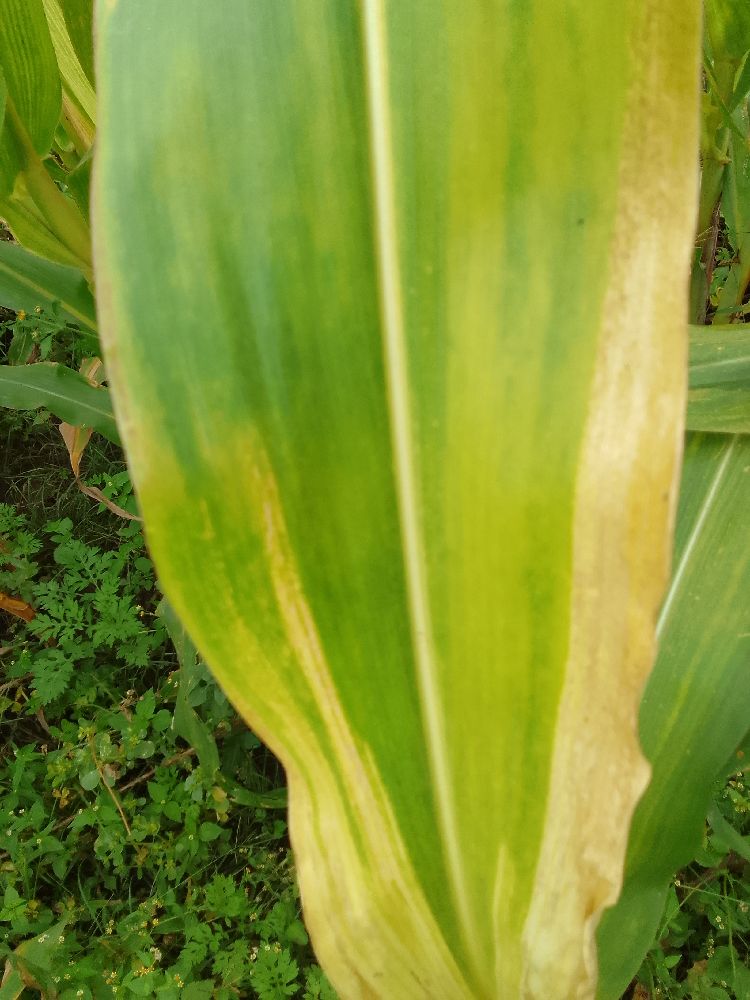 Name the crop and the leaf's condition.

maize, maize lethal necrosis
